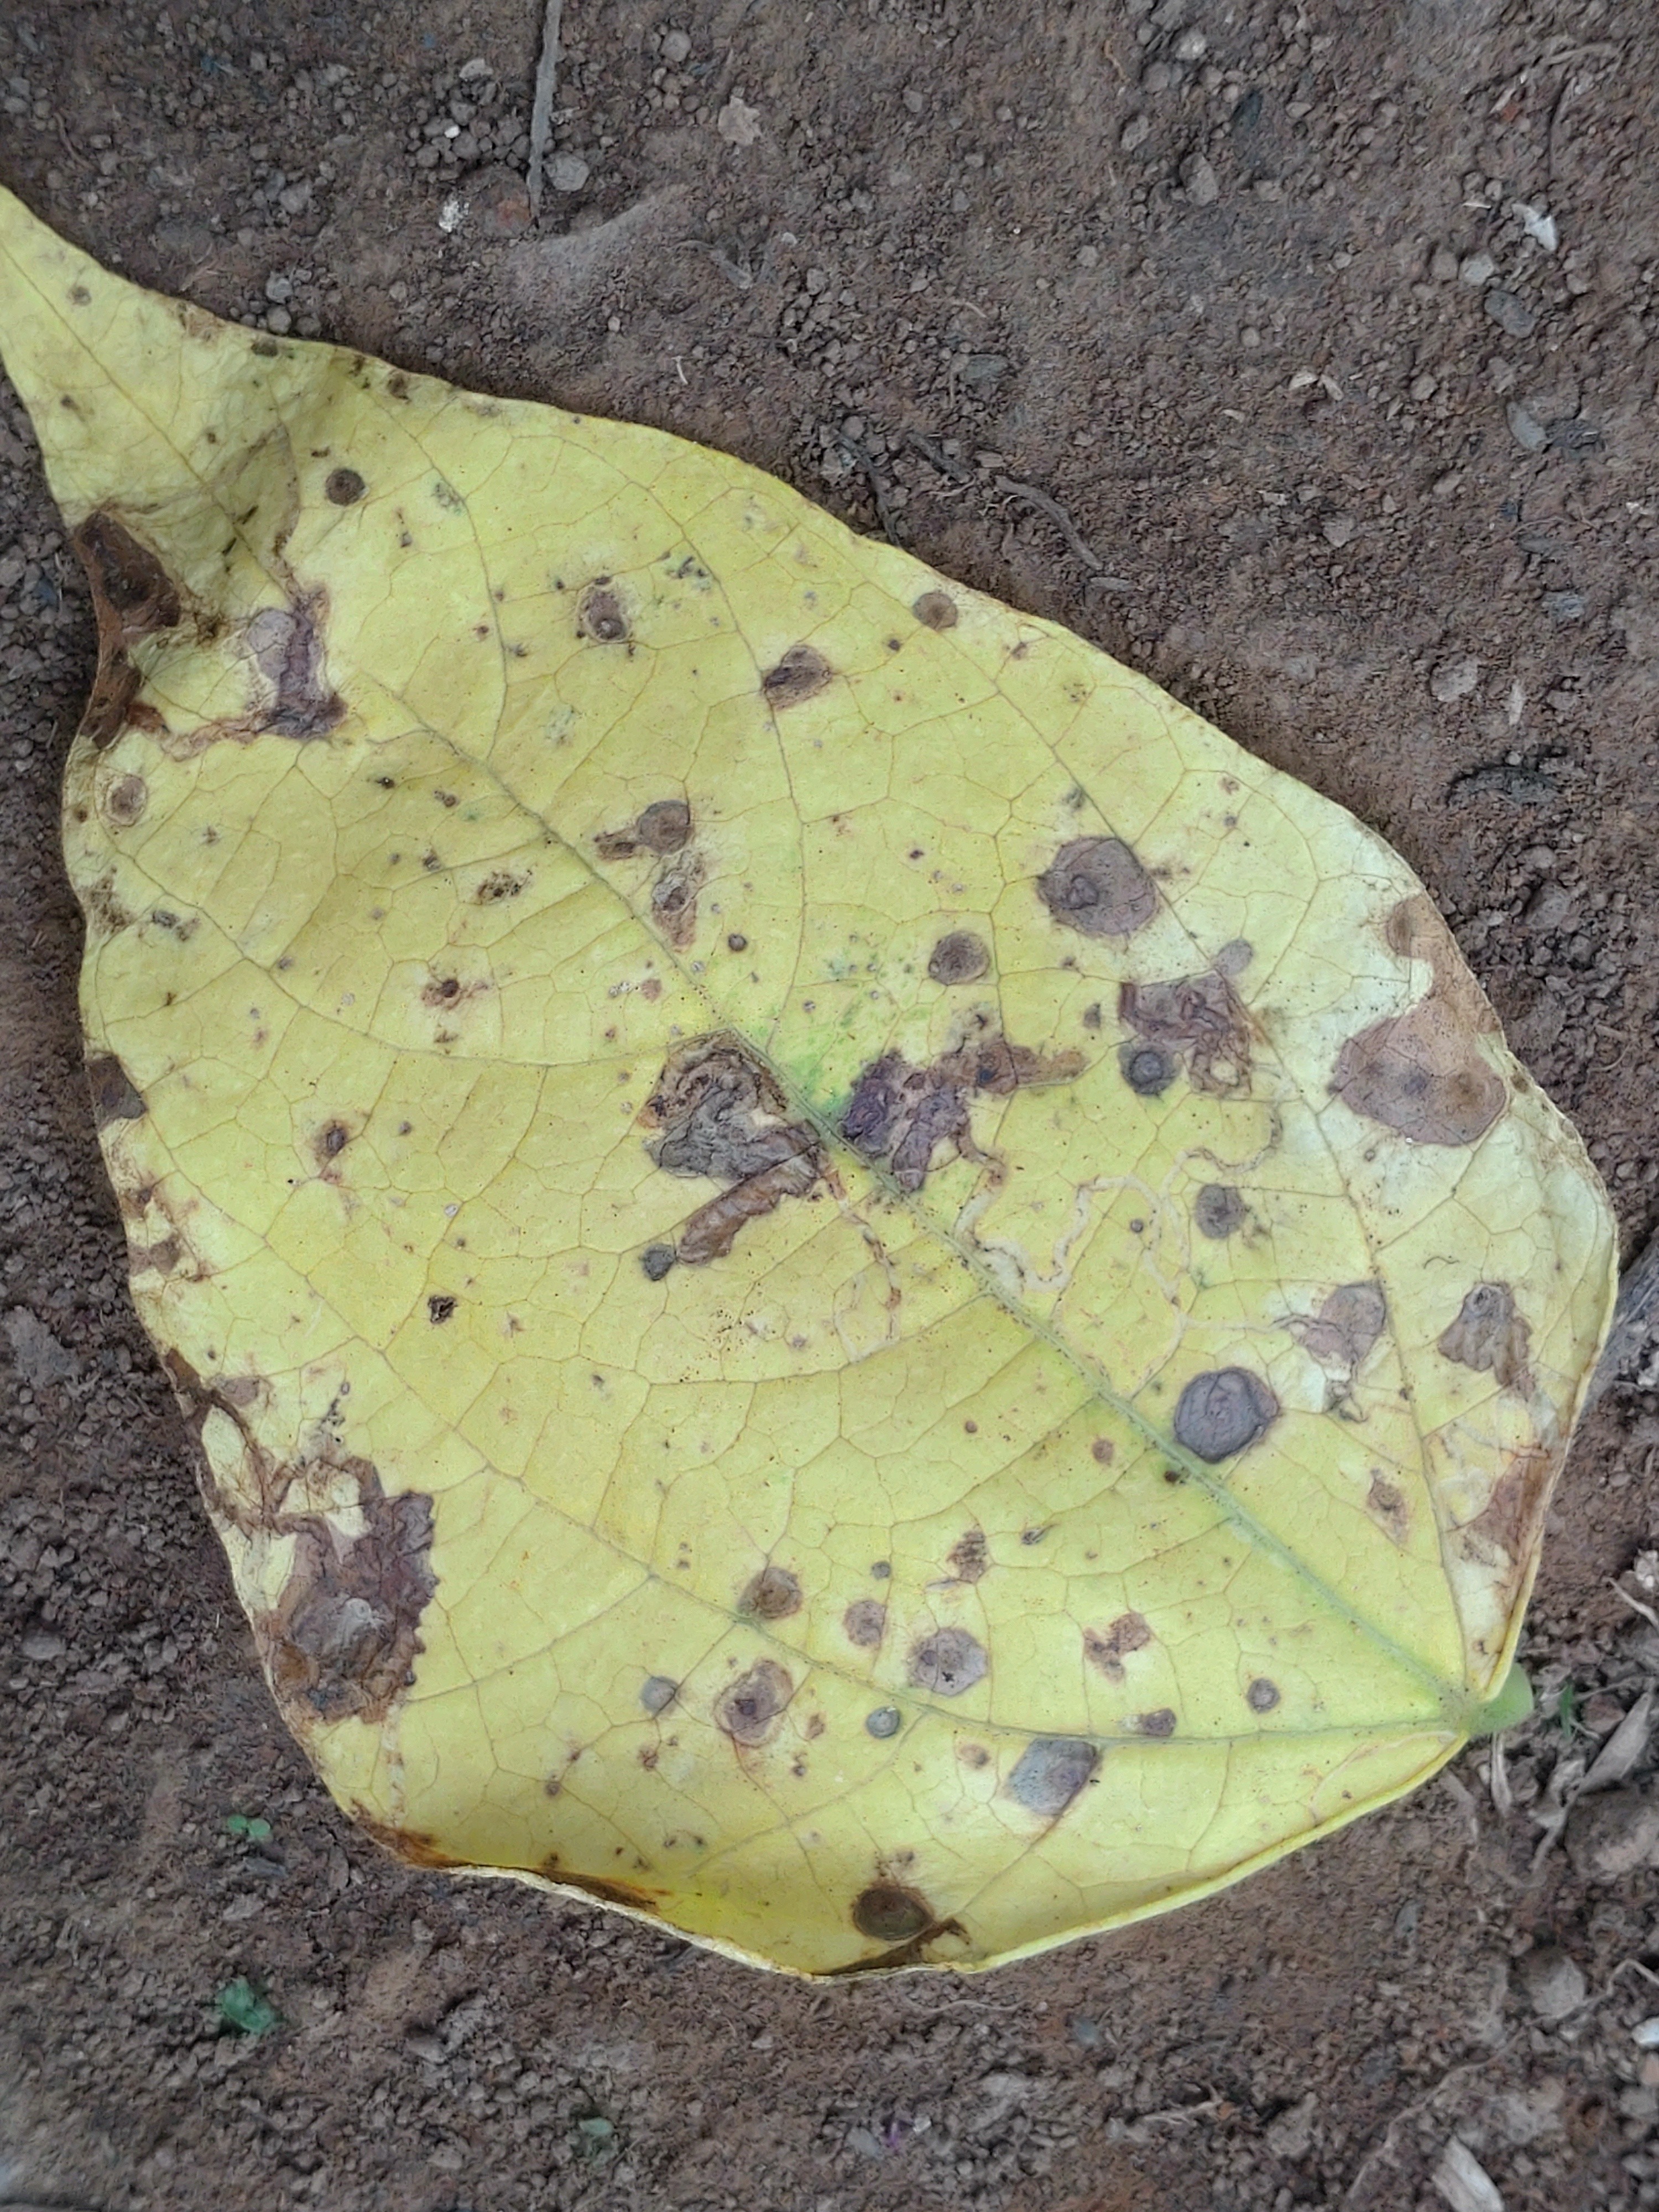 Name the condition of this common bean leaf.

anthracnose
